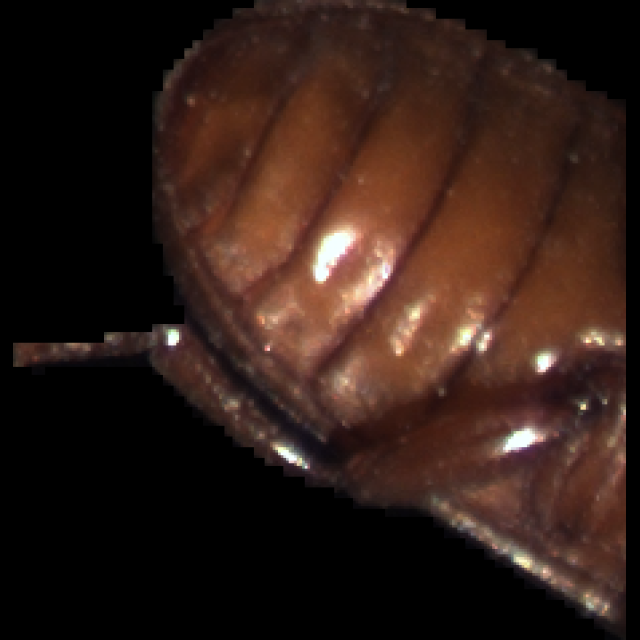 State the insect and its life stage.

mealworm beetle
